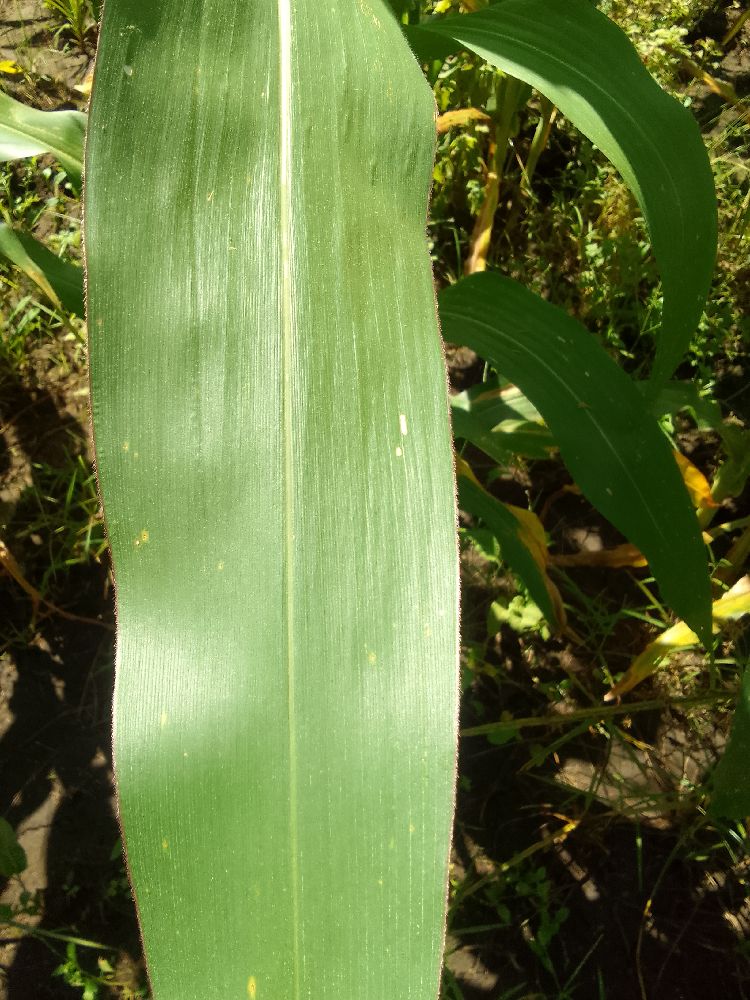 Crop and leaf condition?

maize, healthy
